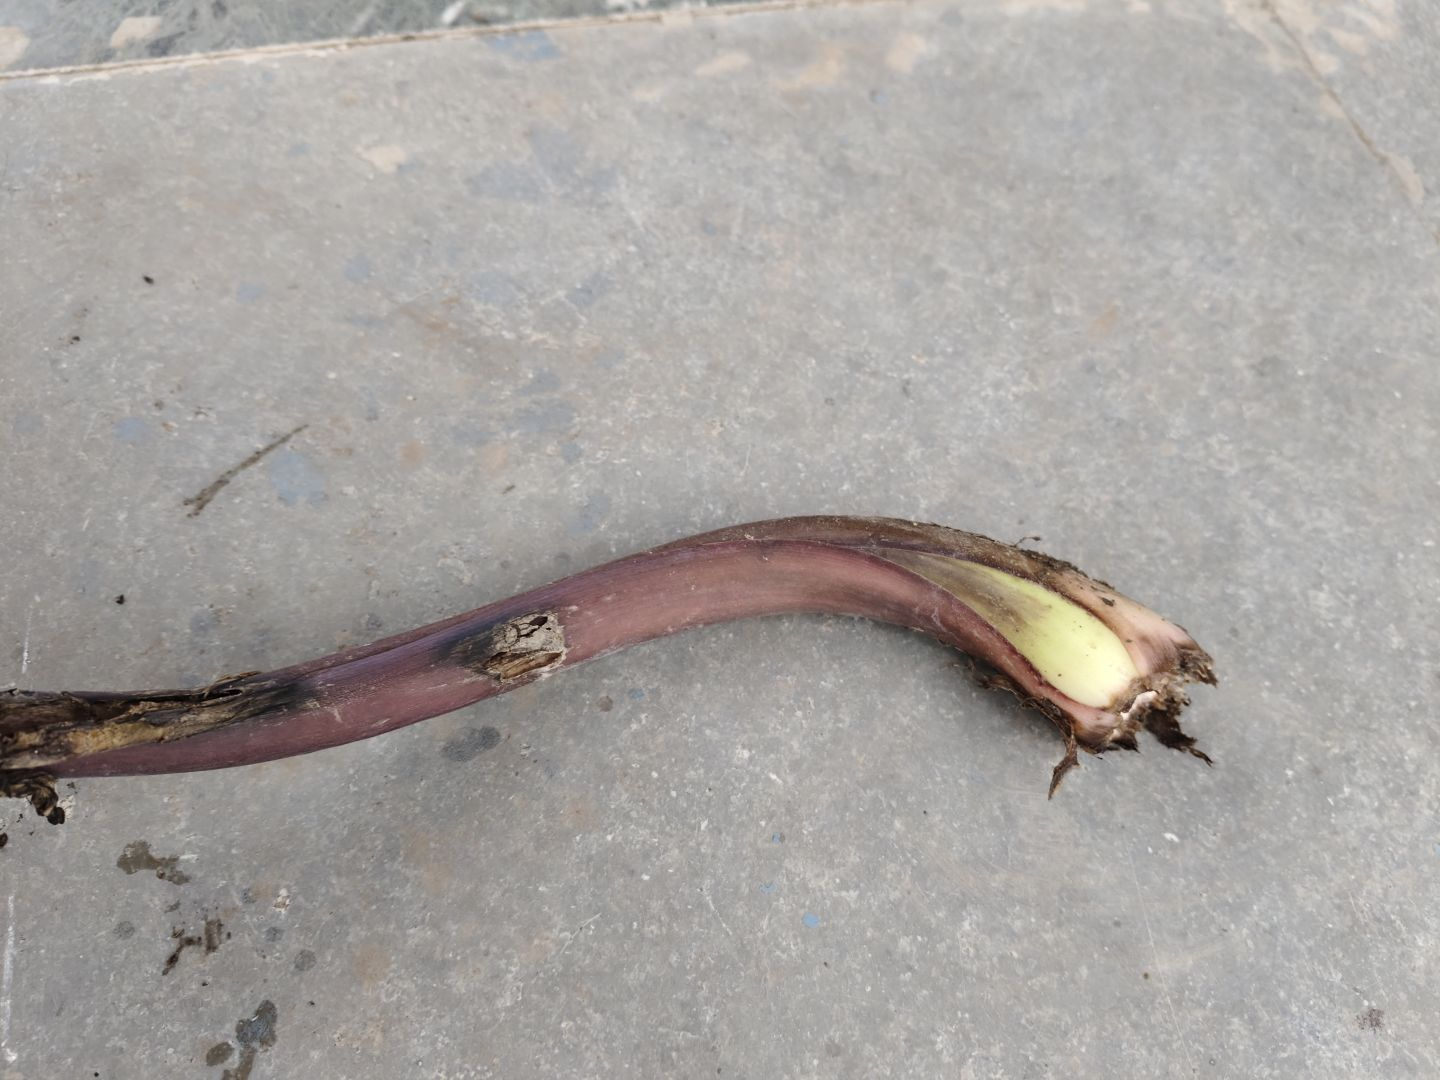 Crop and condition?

taro, root rot
